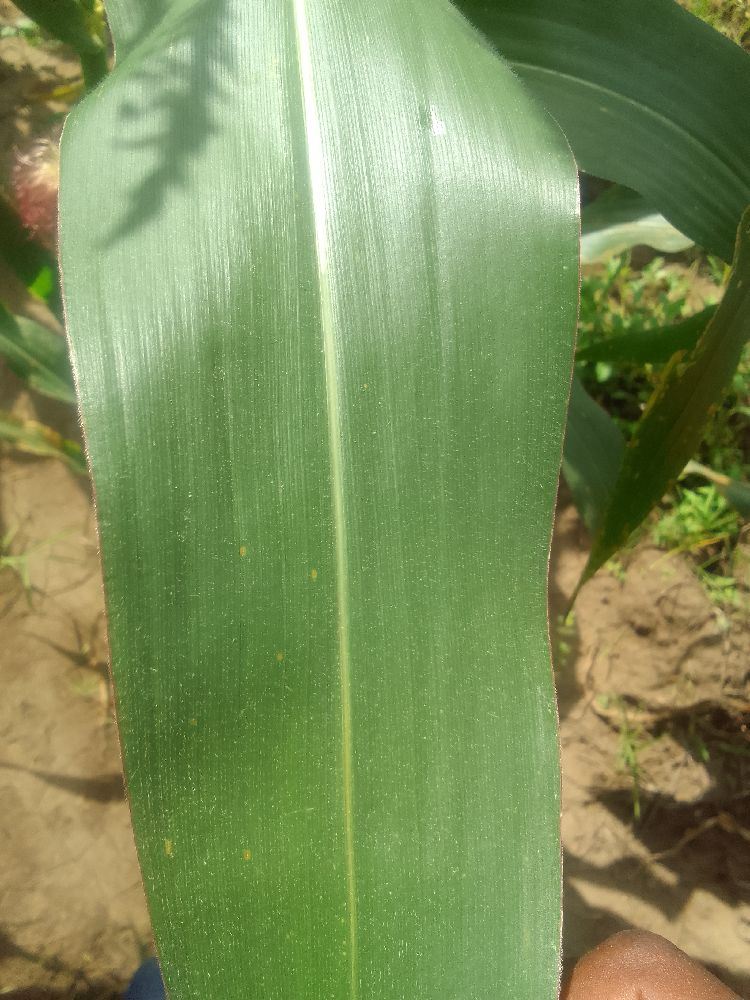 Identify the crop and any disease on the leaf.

maize, healthy
